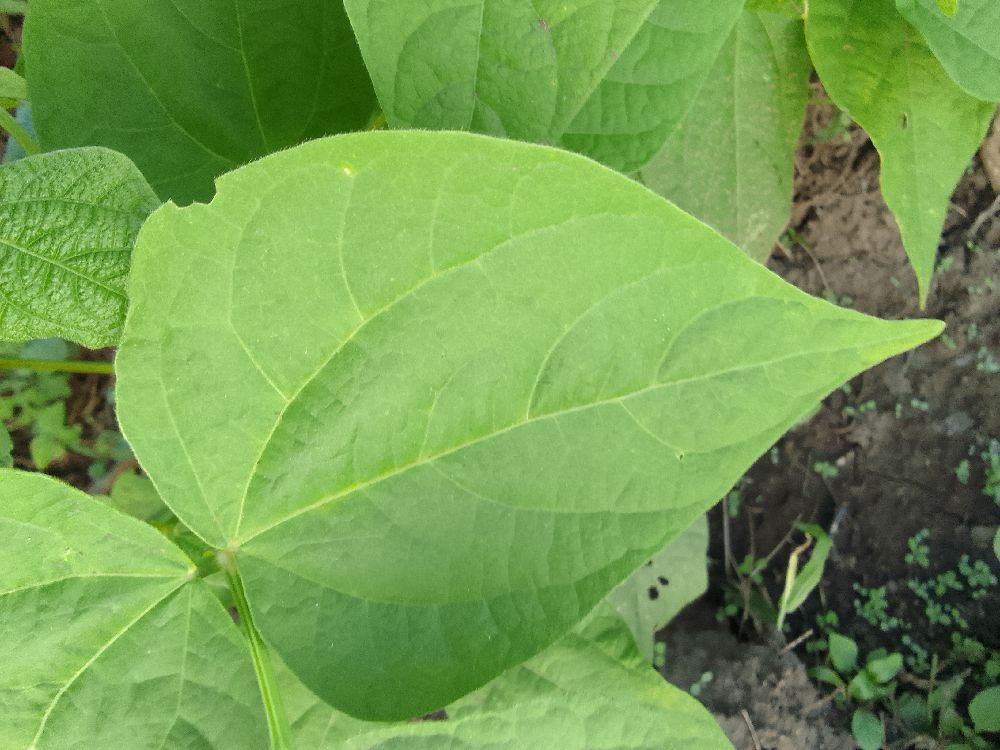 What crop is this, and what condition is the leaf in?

common bean, healthy
